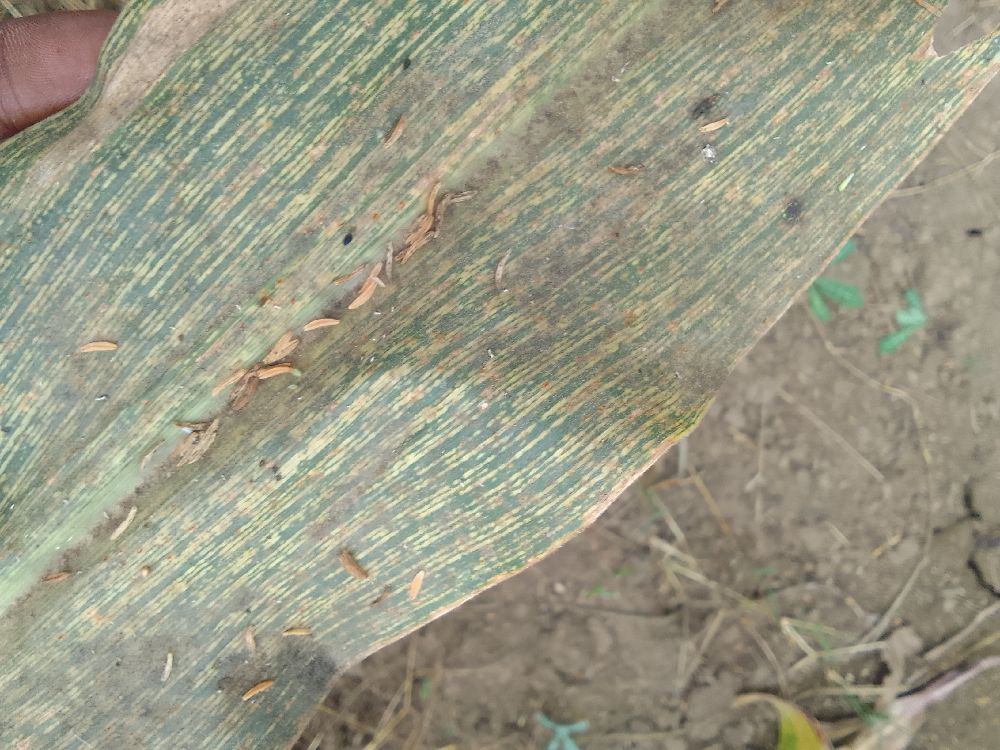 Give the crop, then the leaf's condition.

maize, maize streak virus
